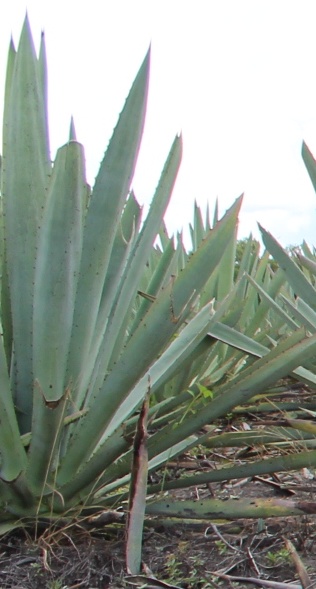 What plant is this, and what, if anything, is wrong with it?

agave, healthy
